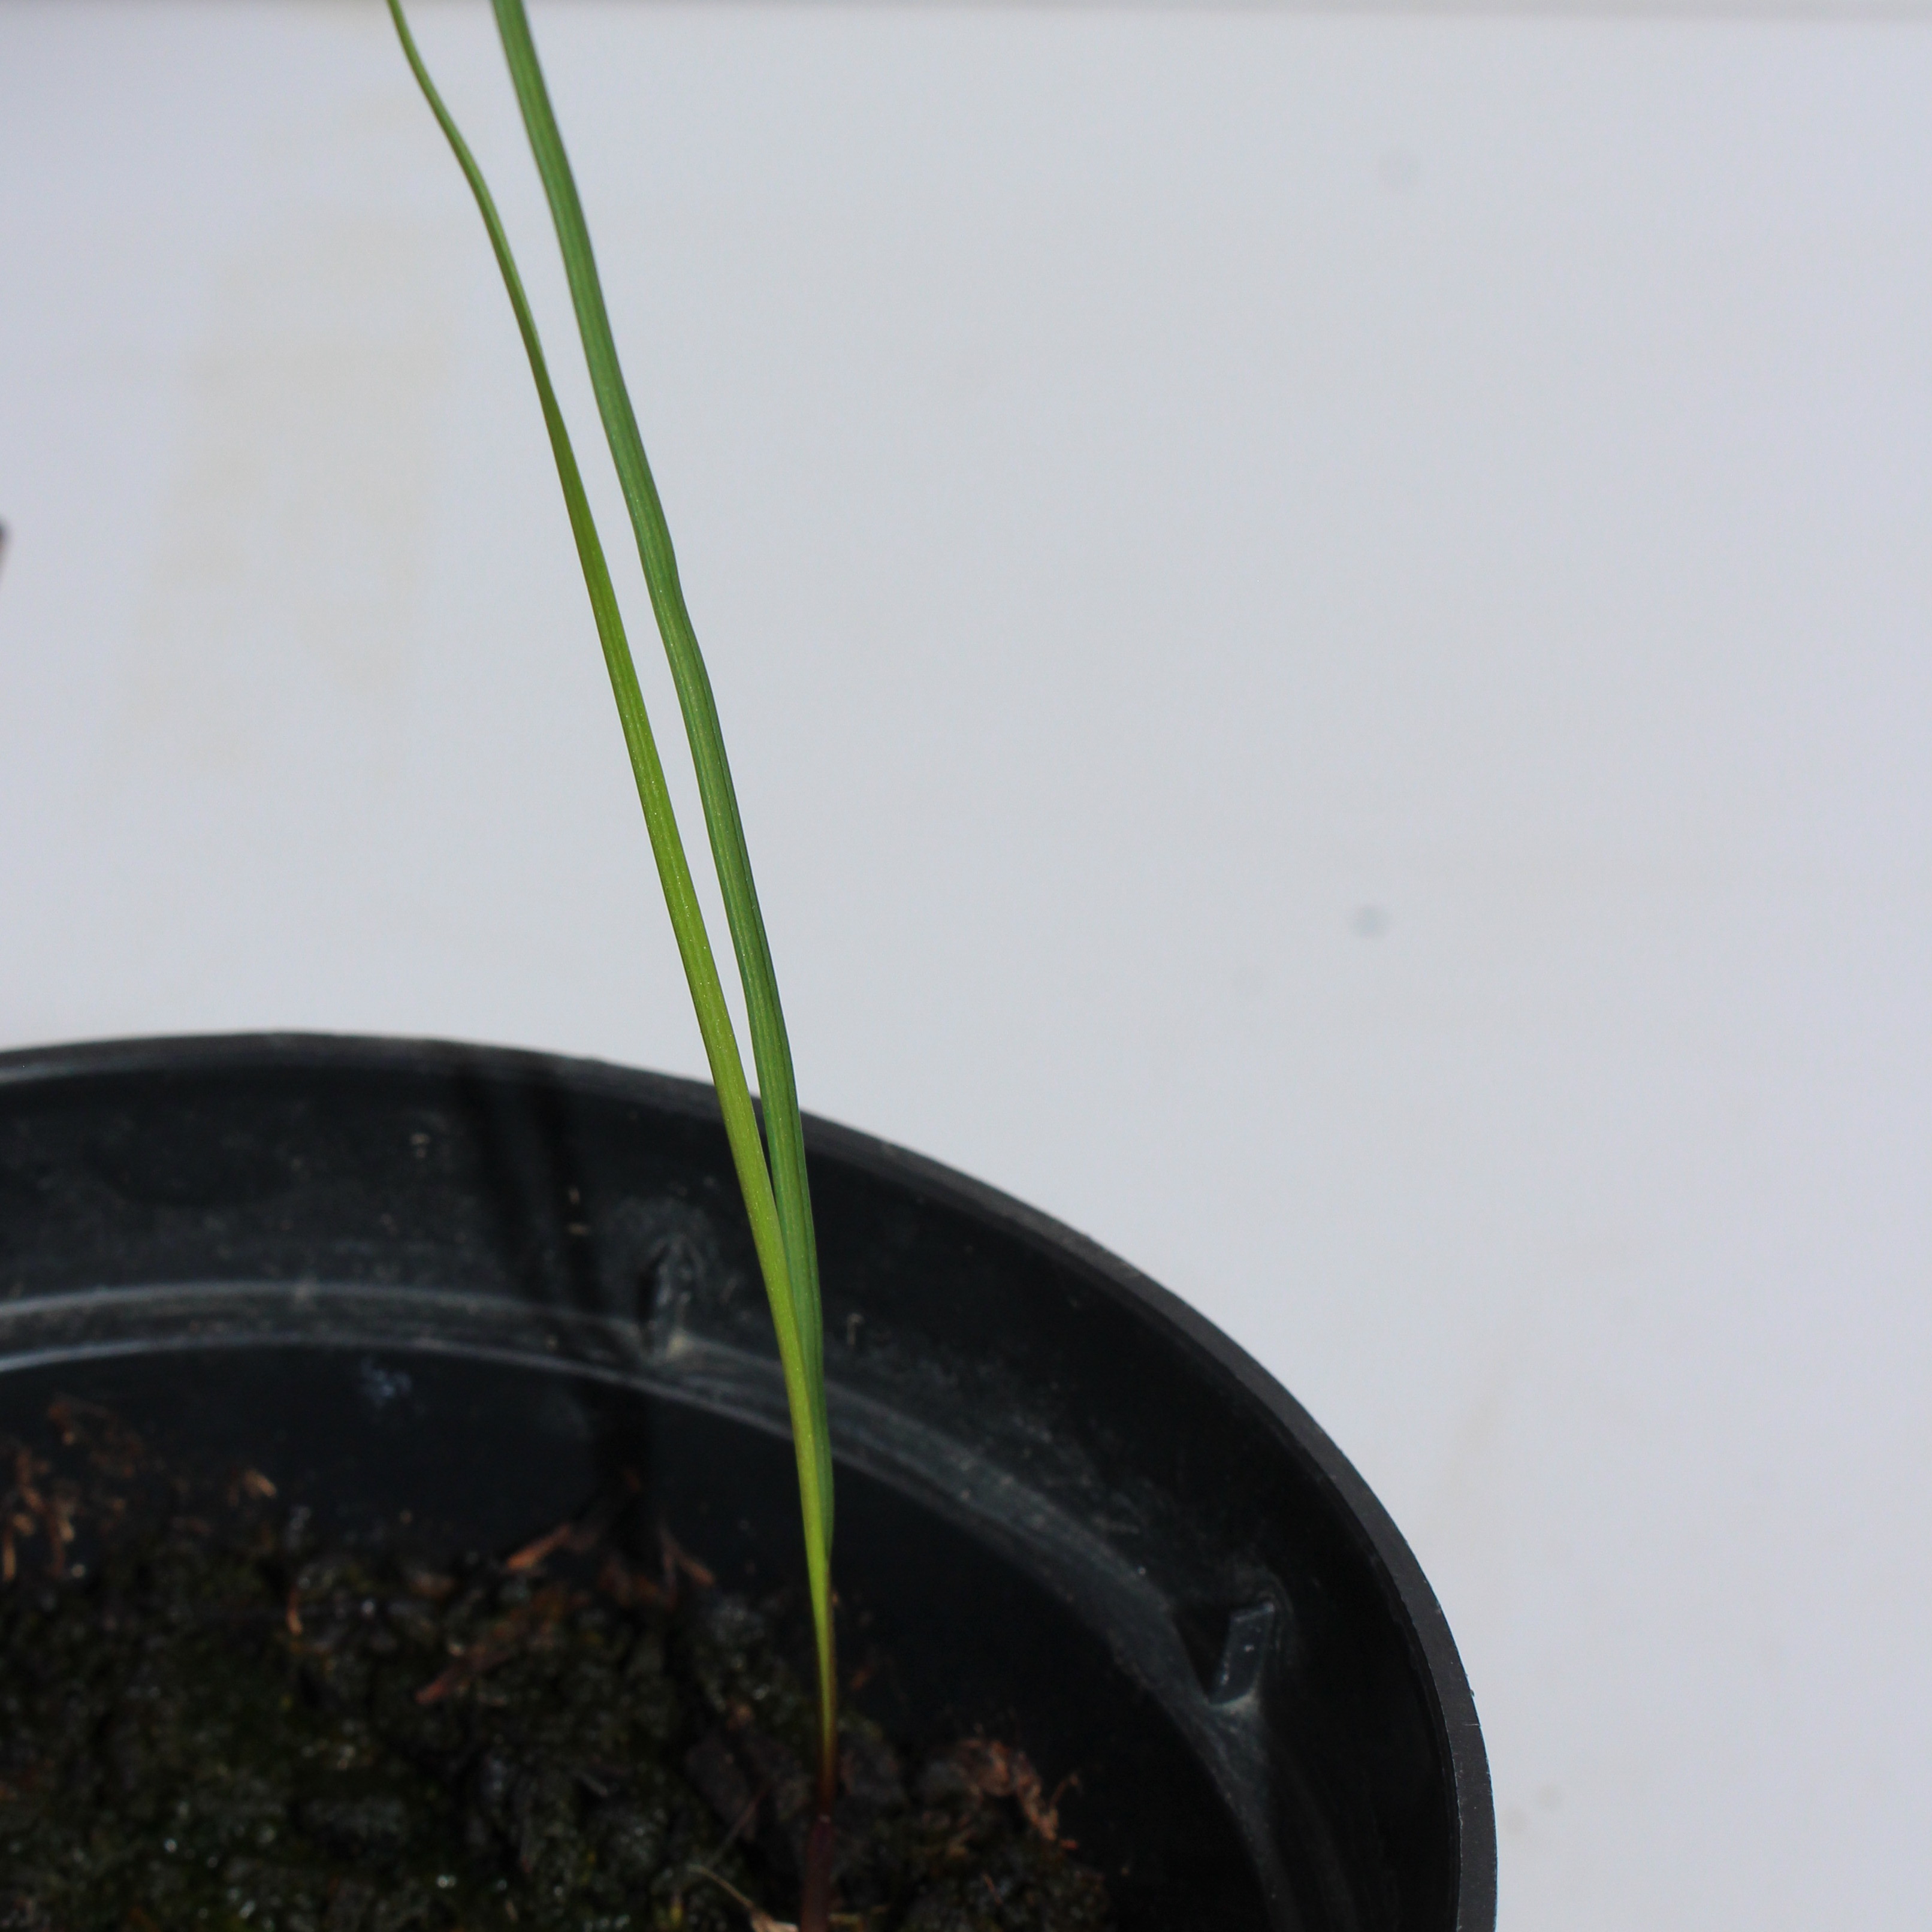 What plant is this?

Lolium multiflorum
